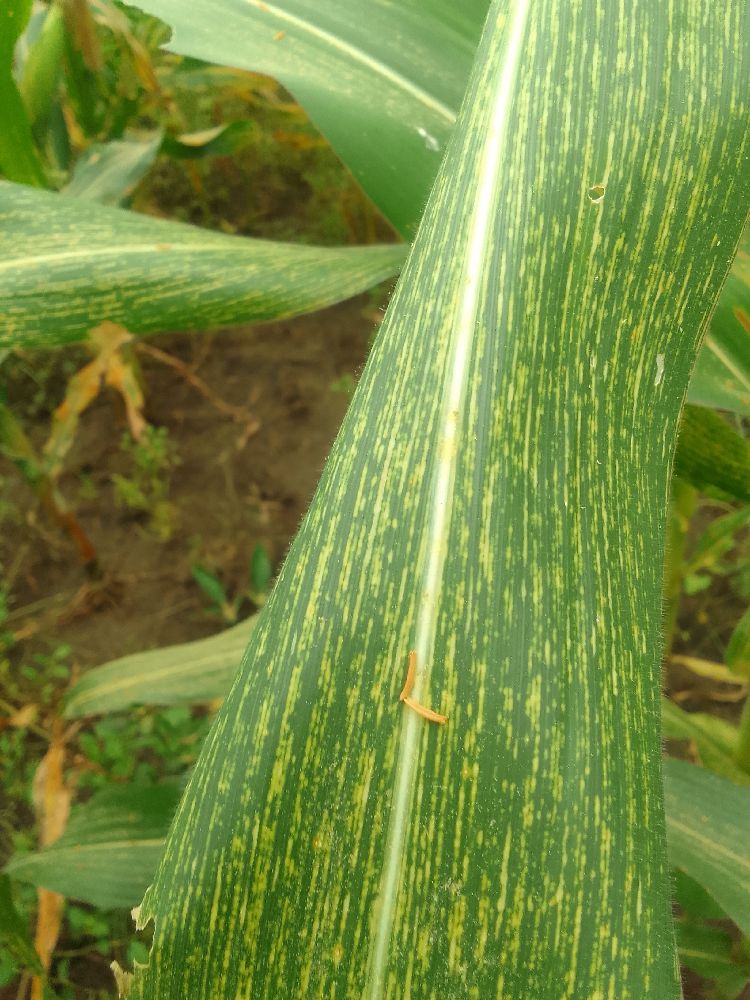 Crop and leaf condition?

maize, maize streak virus
